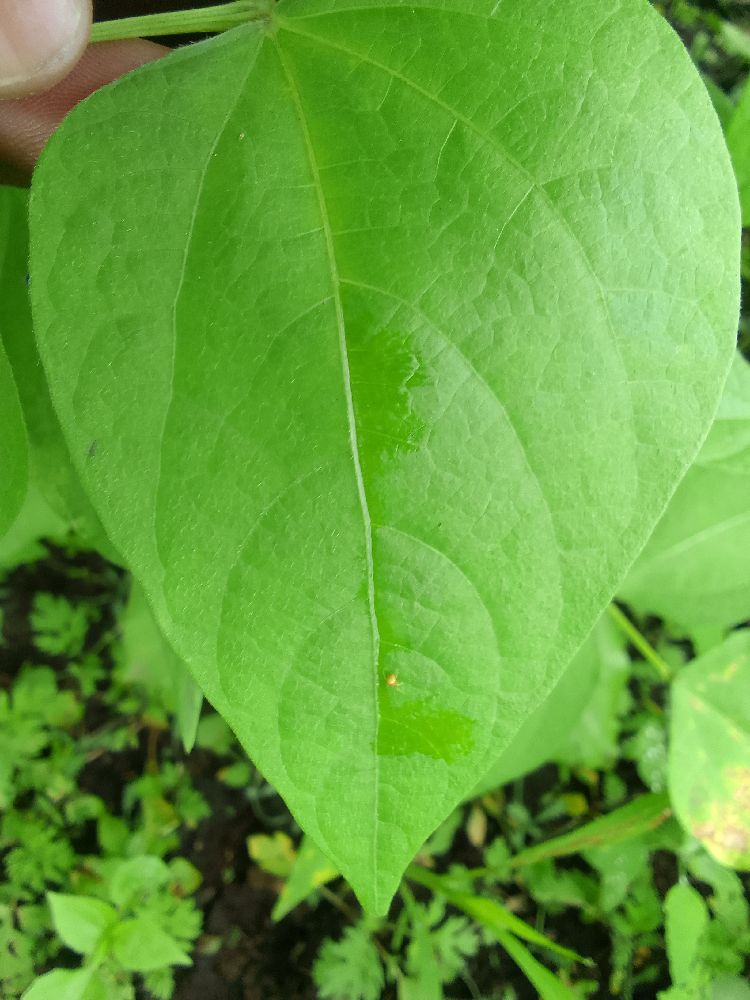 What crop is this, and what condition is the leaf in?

common bean, healthy
